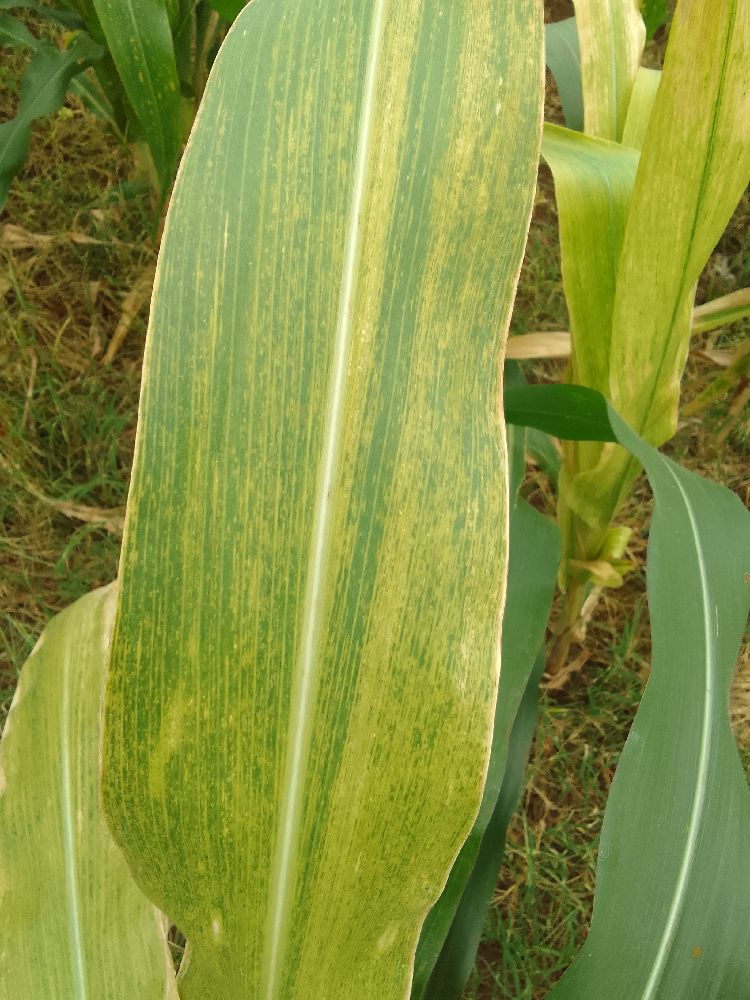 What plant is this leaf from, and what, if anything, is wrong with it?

maize, maize lethal necrosis
